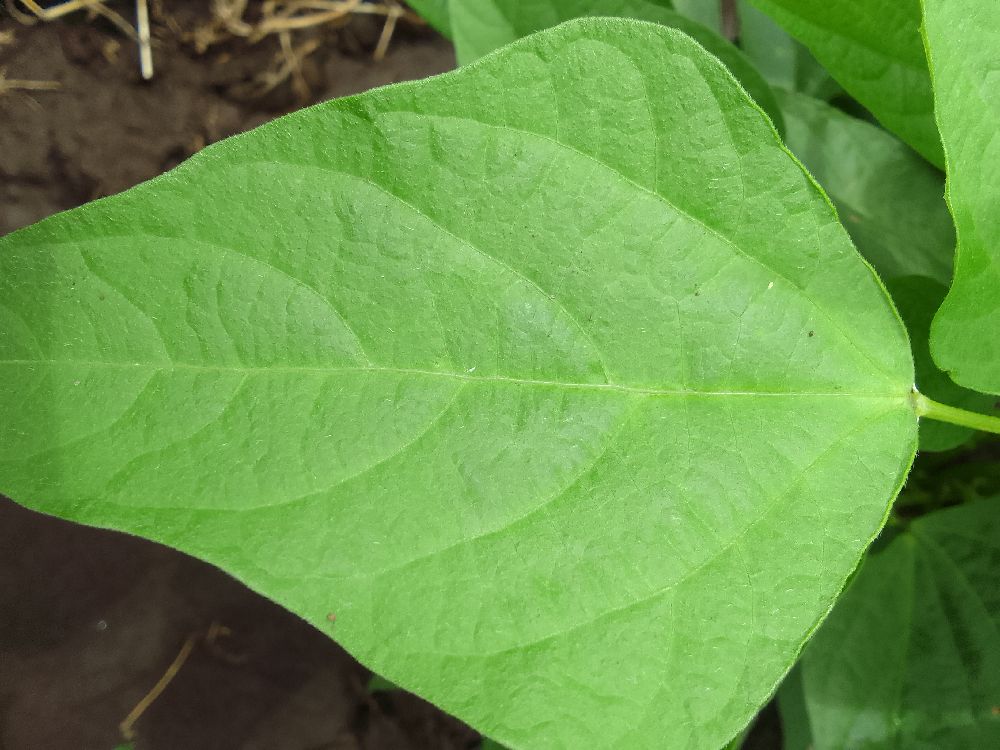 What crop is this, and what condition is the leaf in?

common bean, healthy
